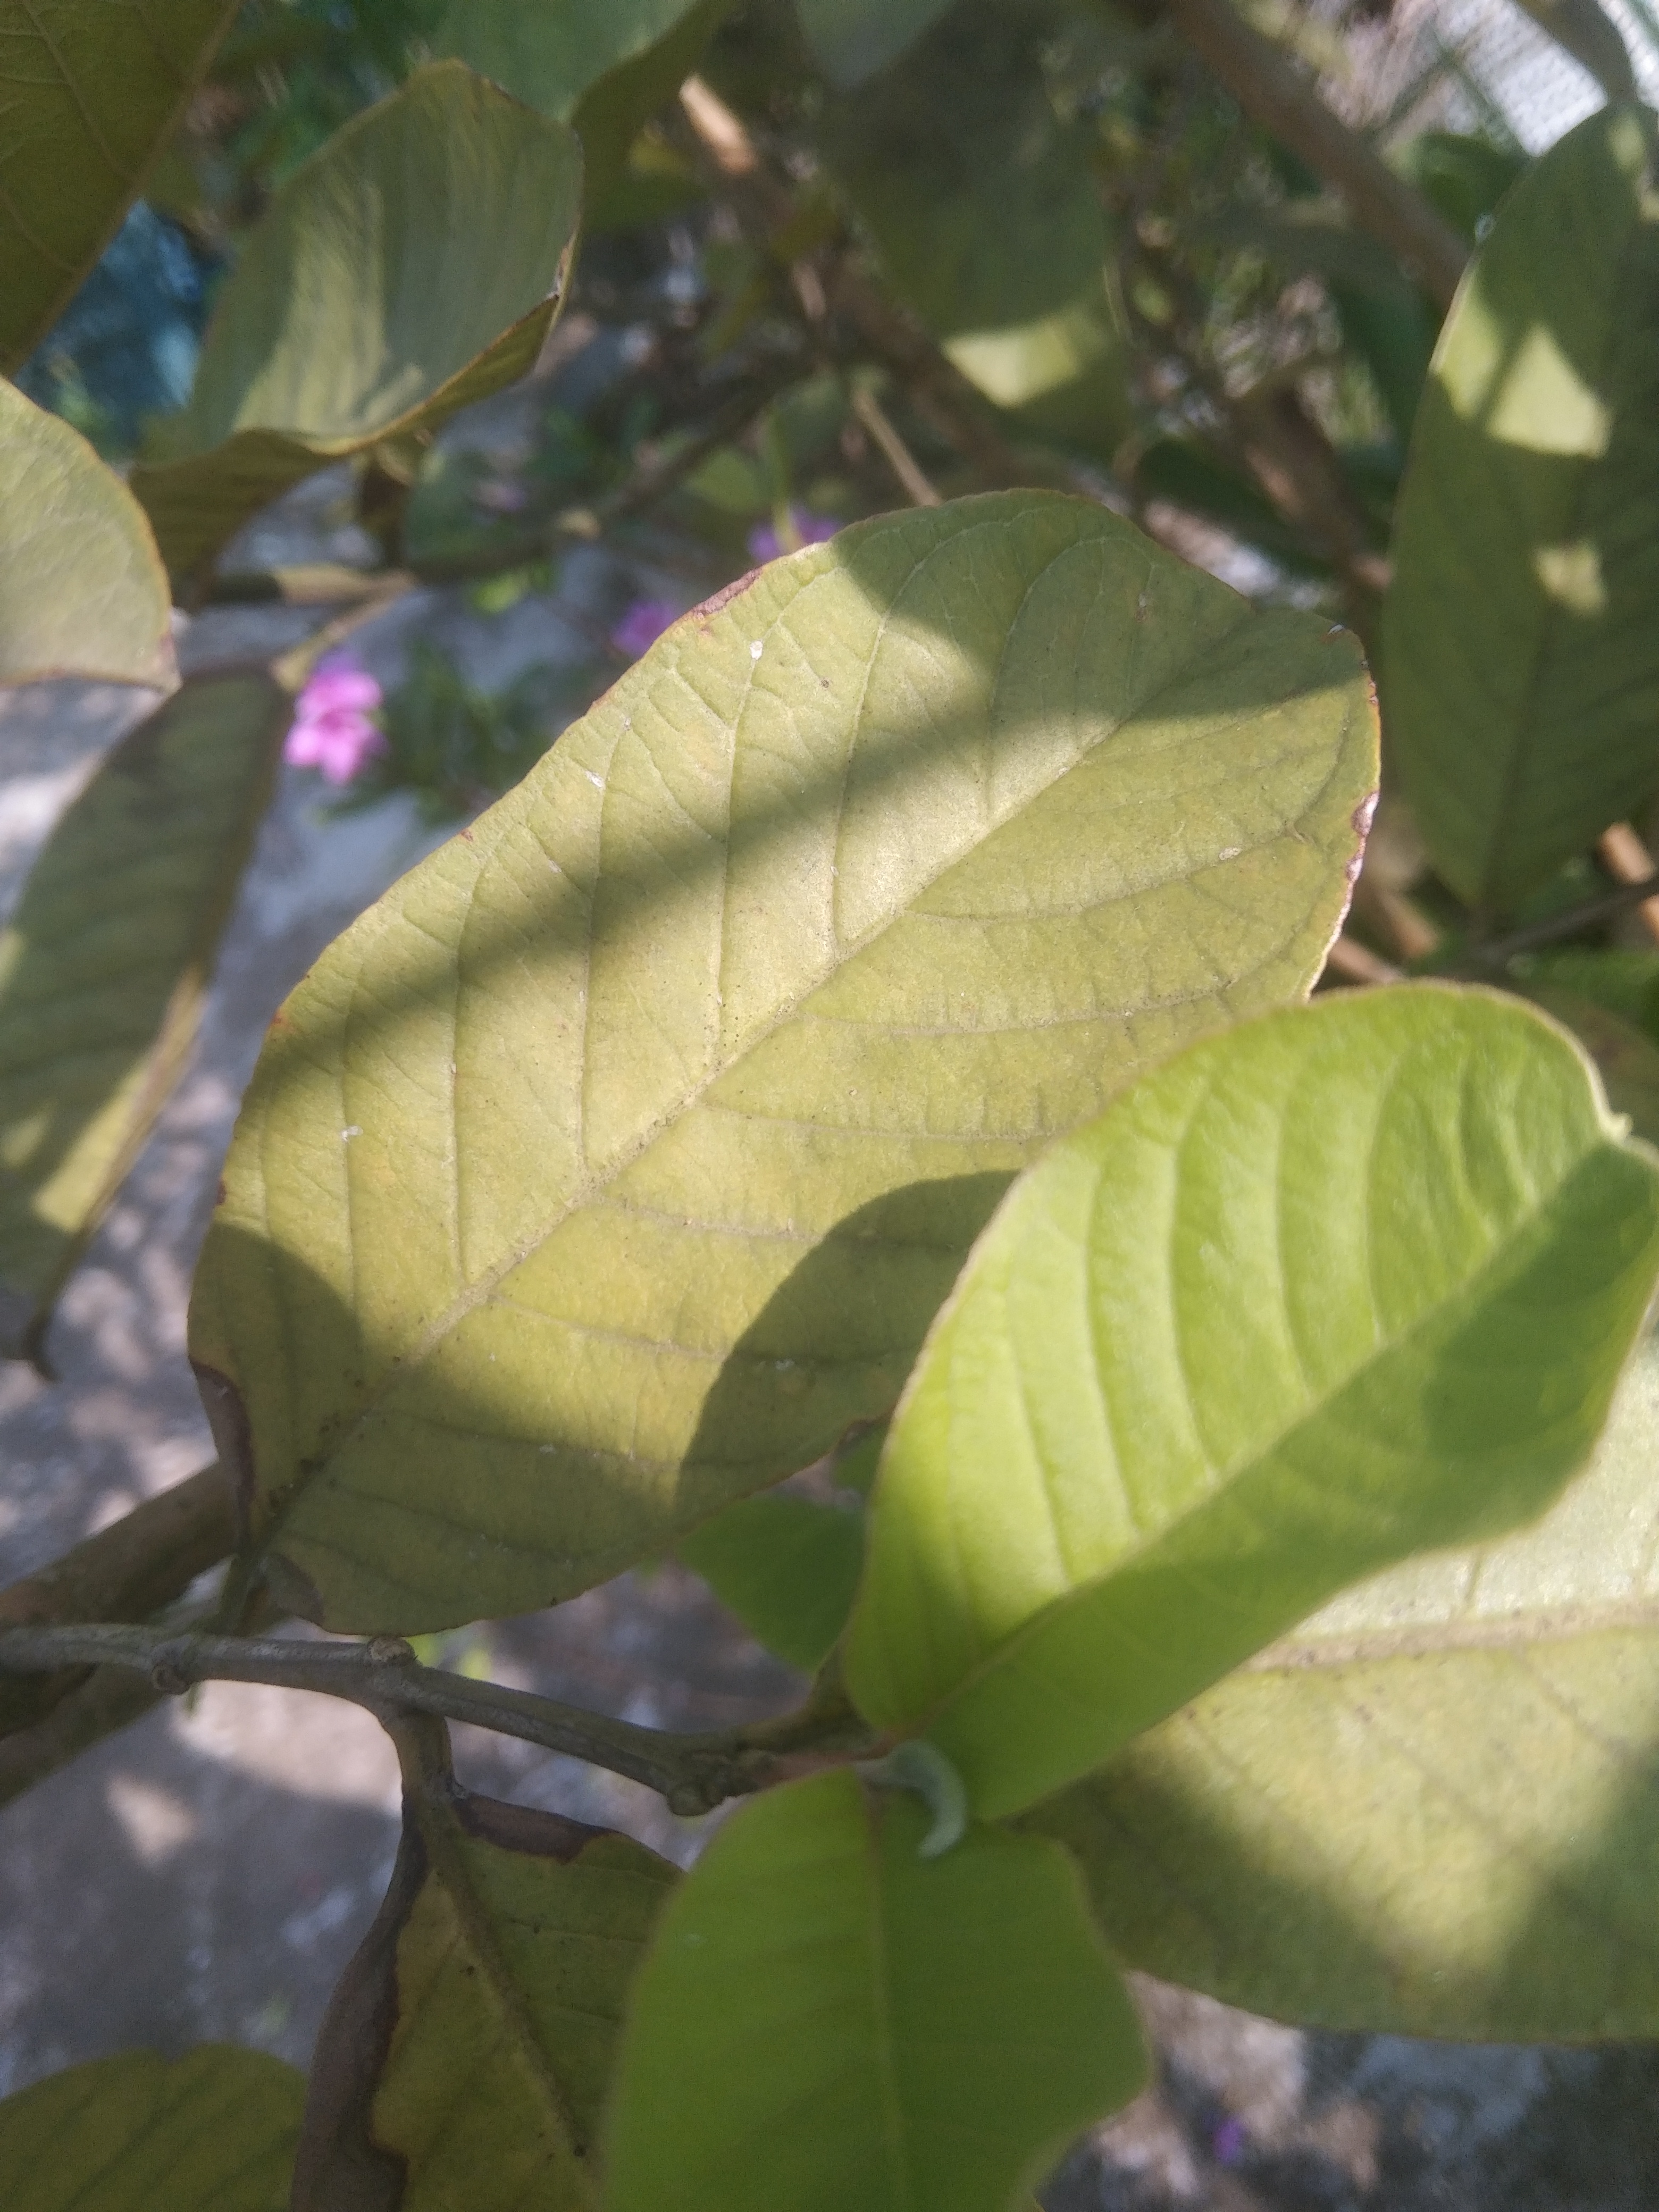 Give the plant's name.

guava
